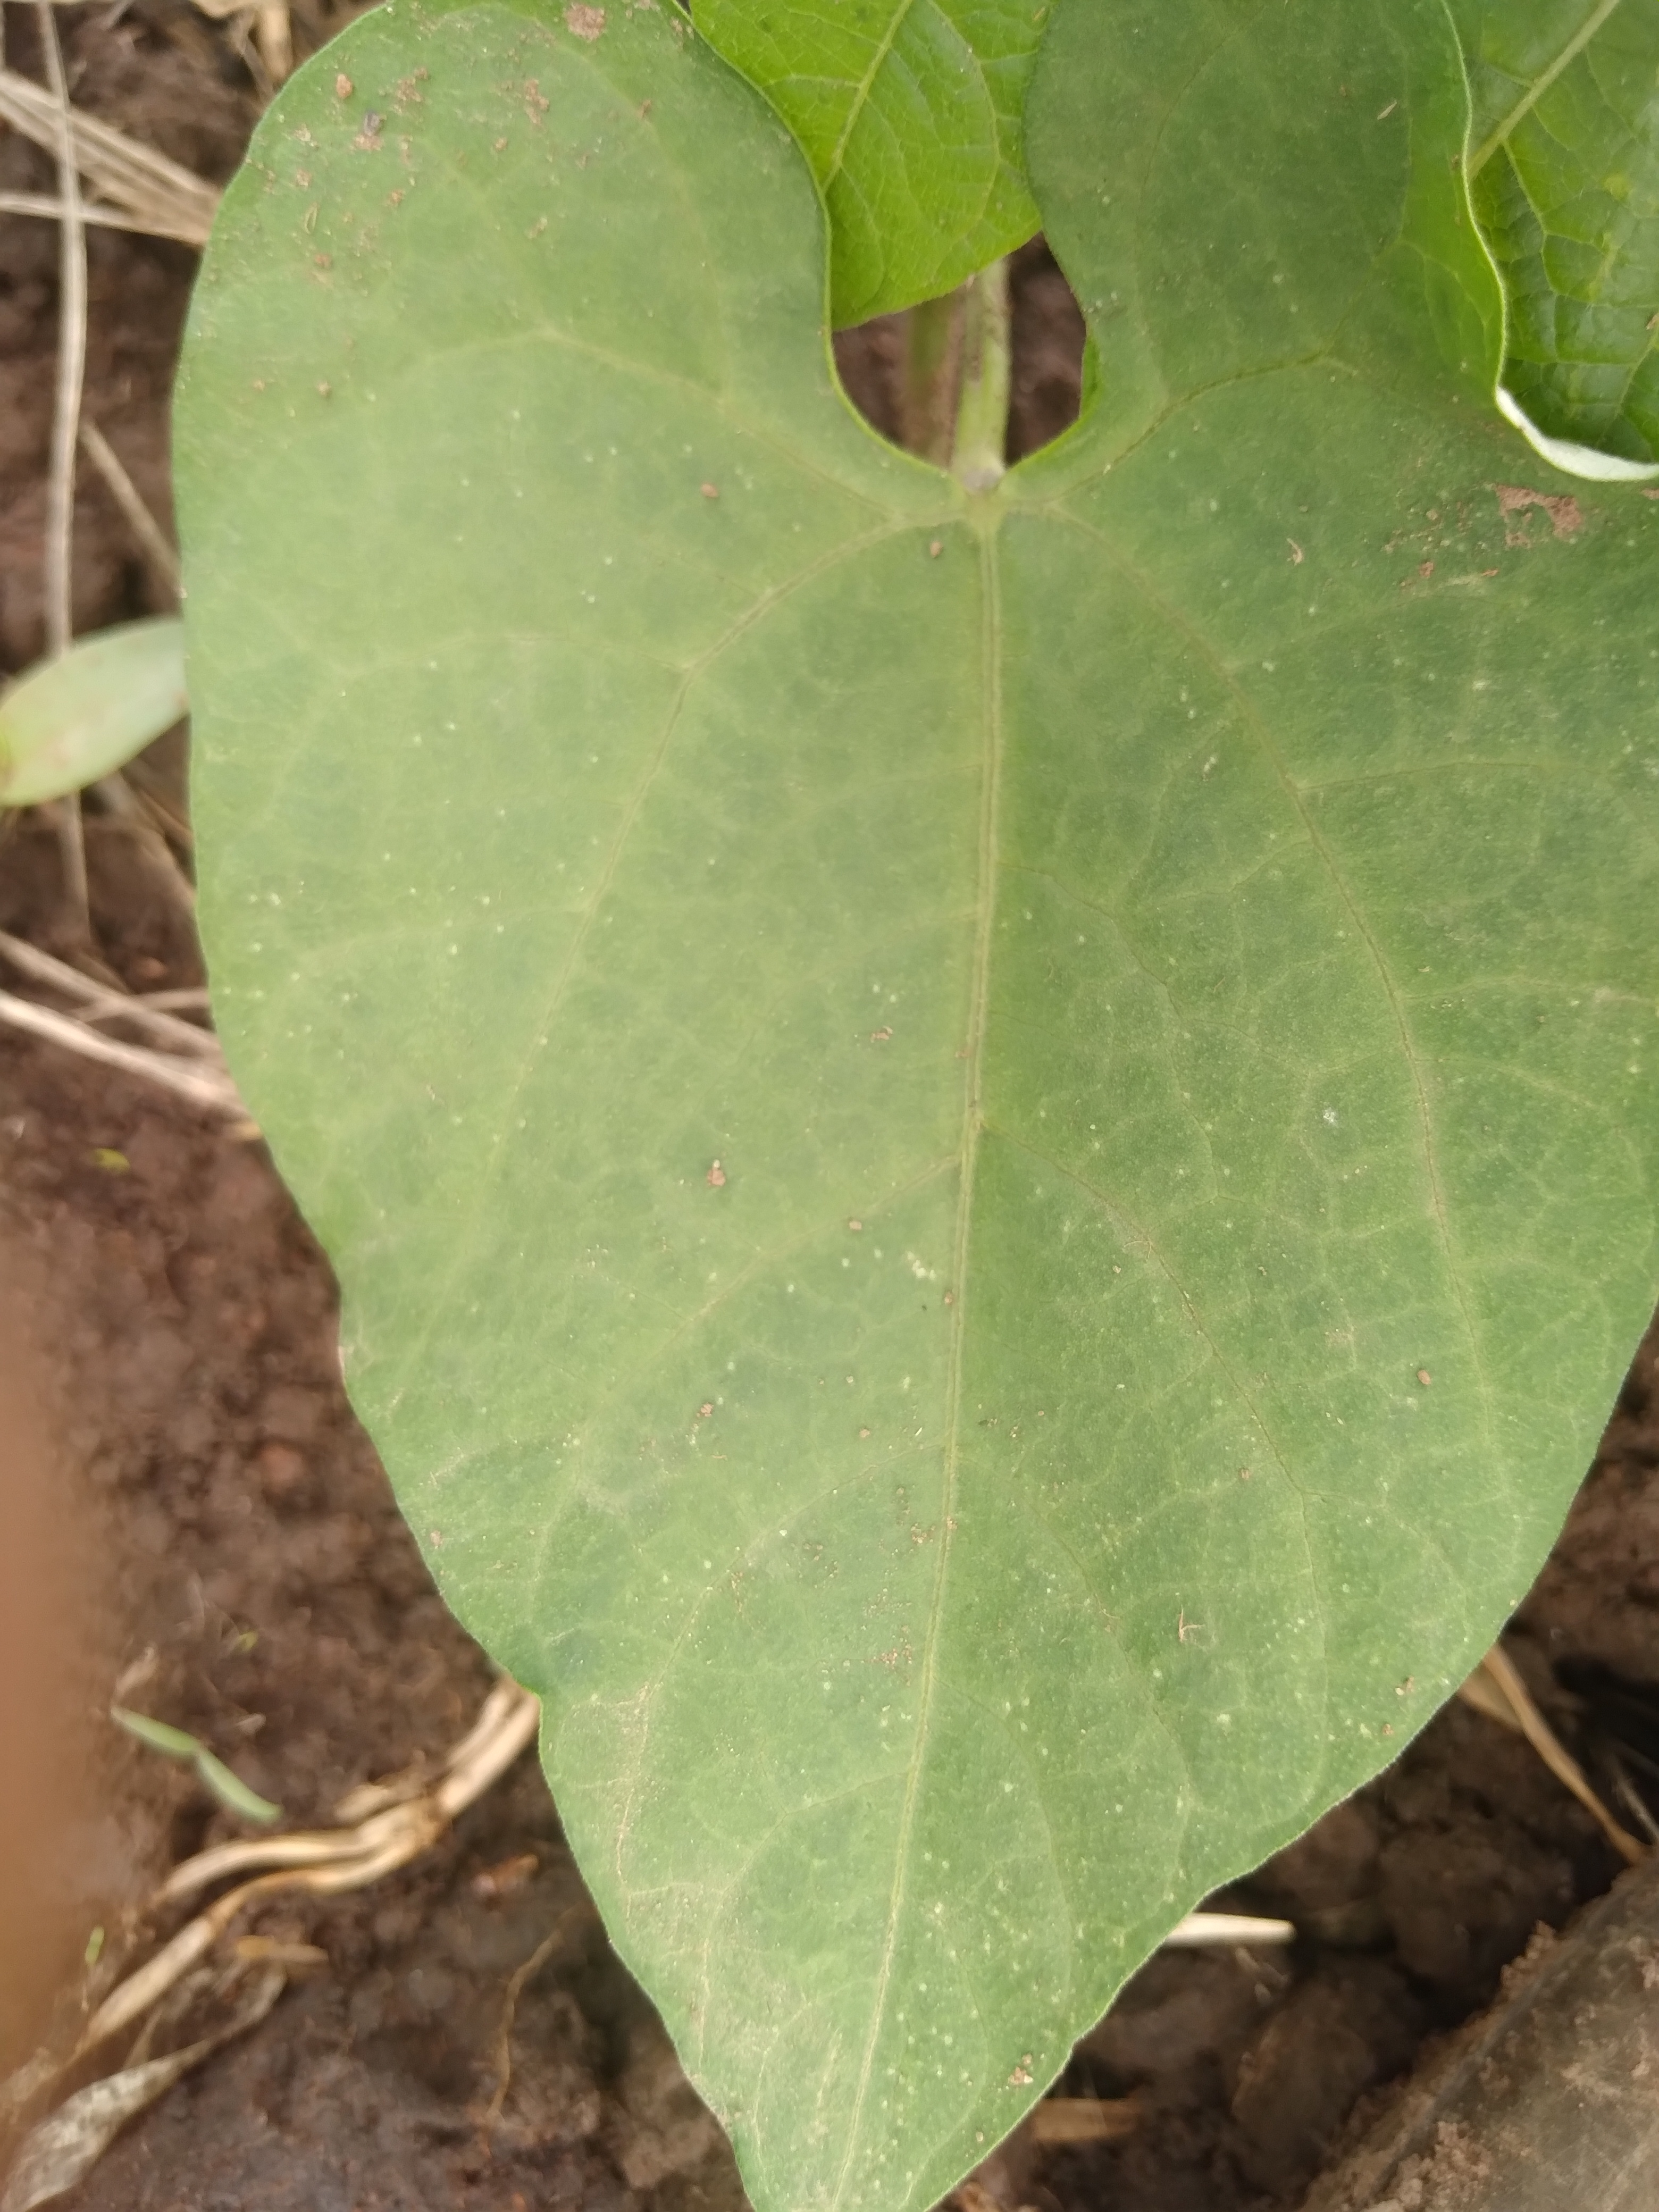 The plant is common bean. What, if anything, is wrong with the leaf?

healthy
